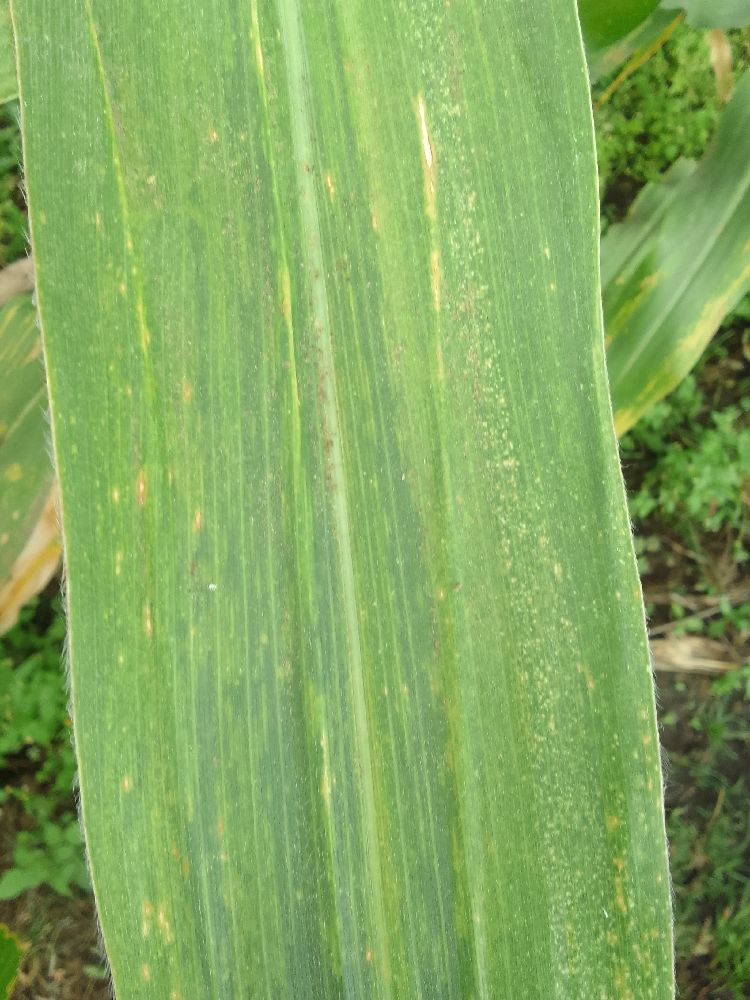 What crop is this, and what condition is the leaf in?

maize, maize lethal necrosis
